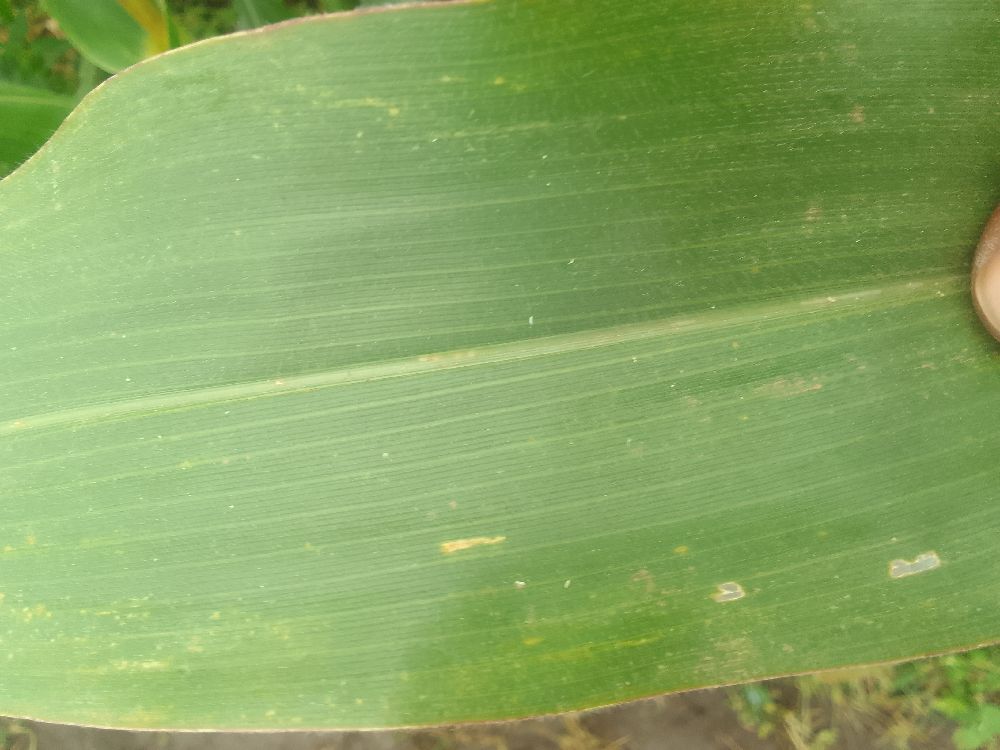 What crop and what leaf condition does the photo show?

maize, healthy
